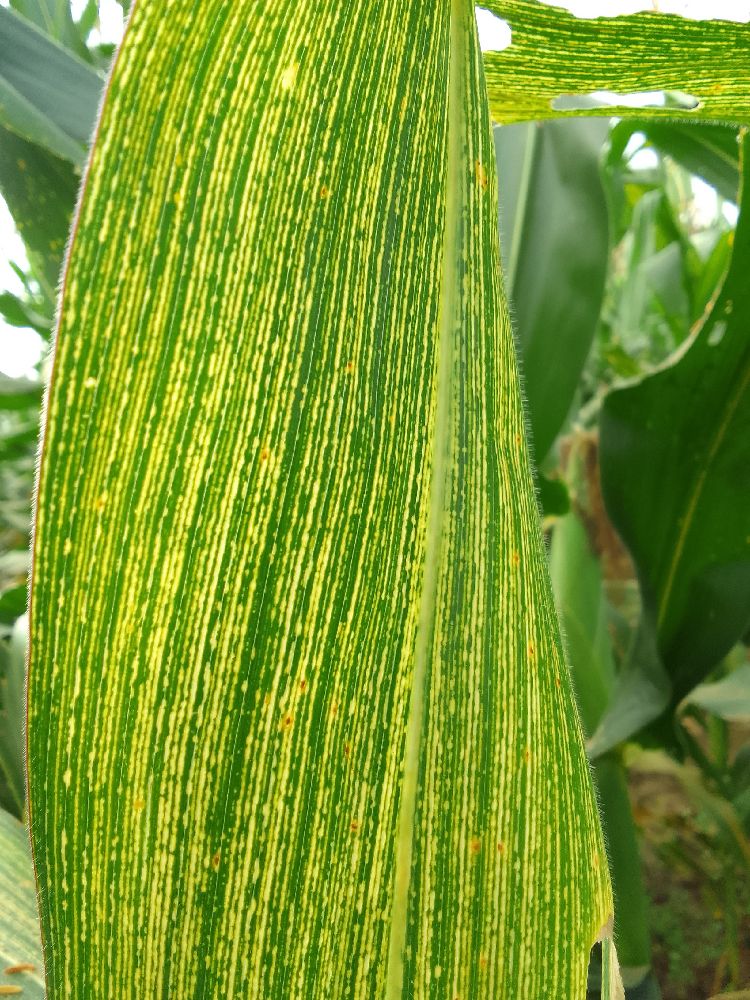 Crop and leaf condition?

maize, maize streak virus
